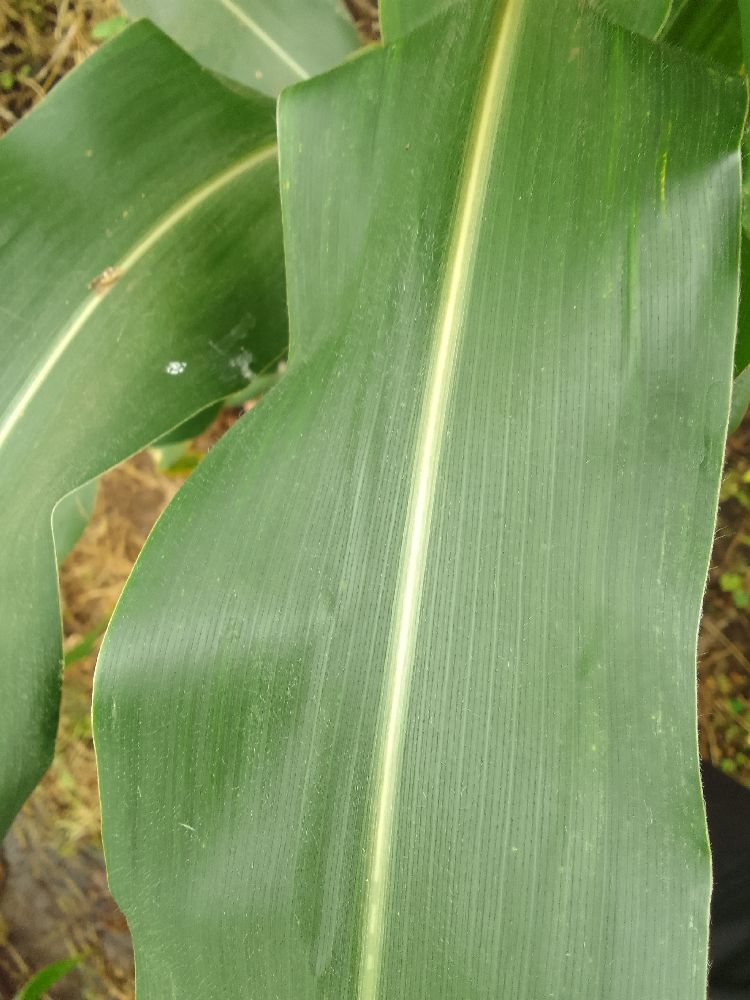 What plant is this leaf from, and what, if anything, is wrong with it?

maize, healthy
